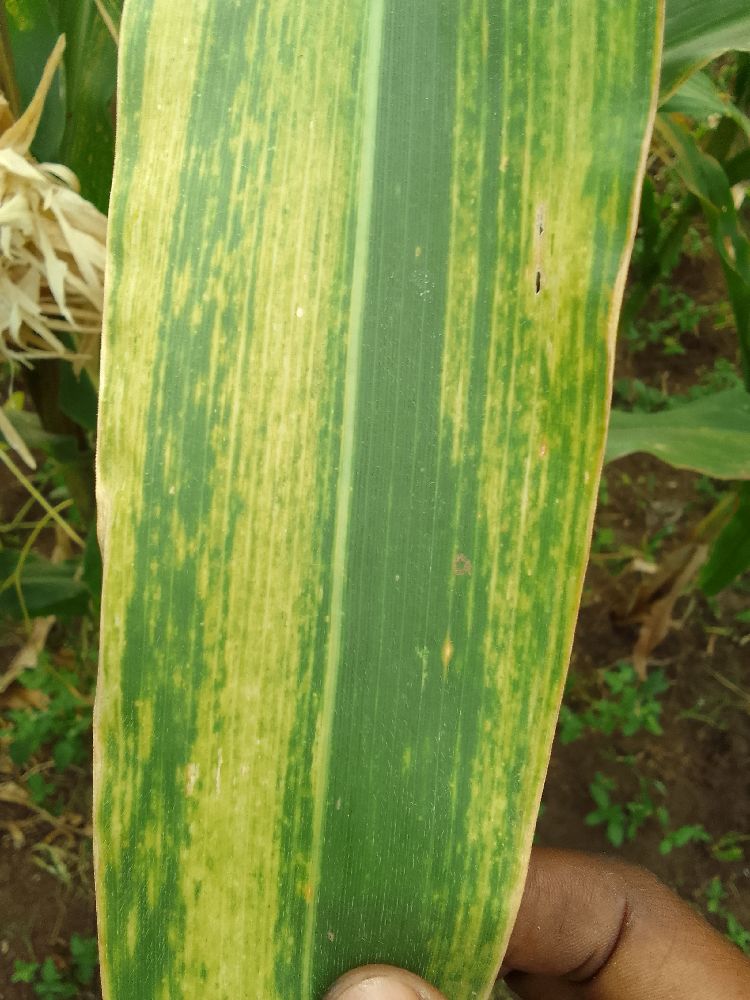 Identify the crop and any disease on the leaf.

maize, maize lethal necrosis
